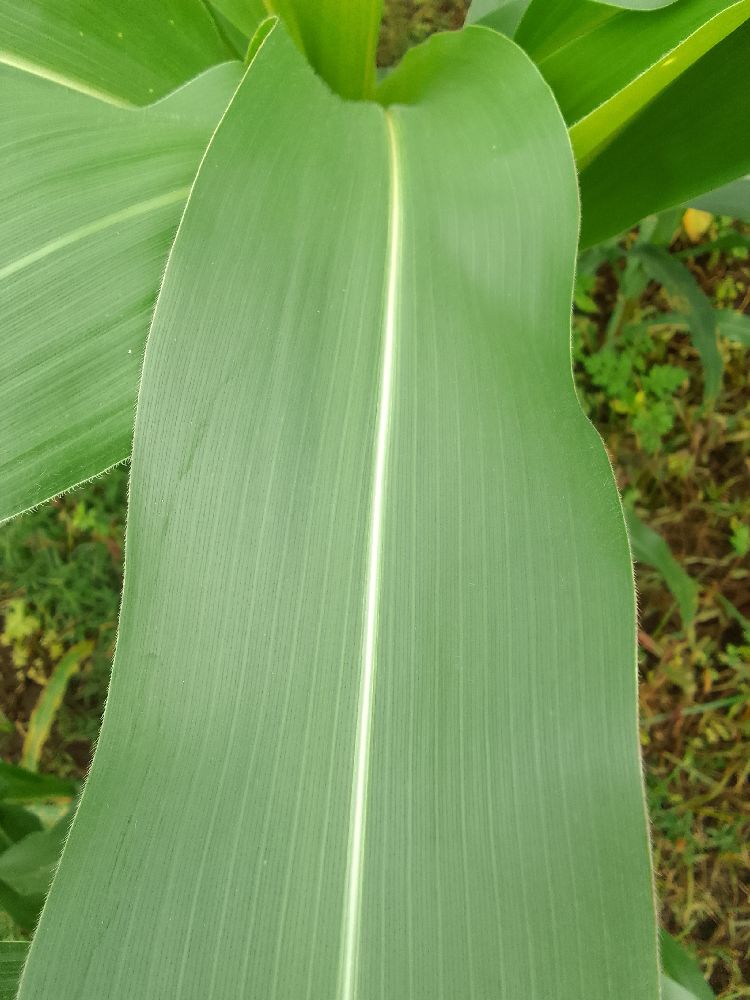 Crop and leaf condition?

maize, healthy
